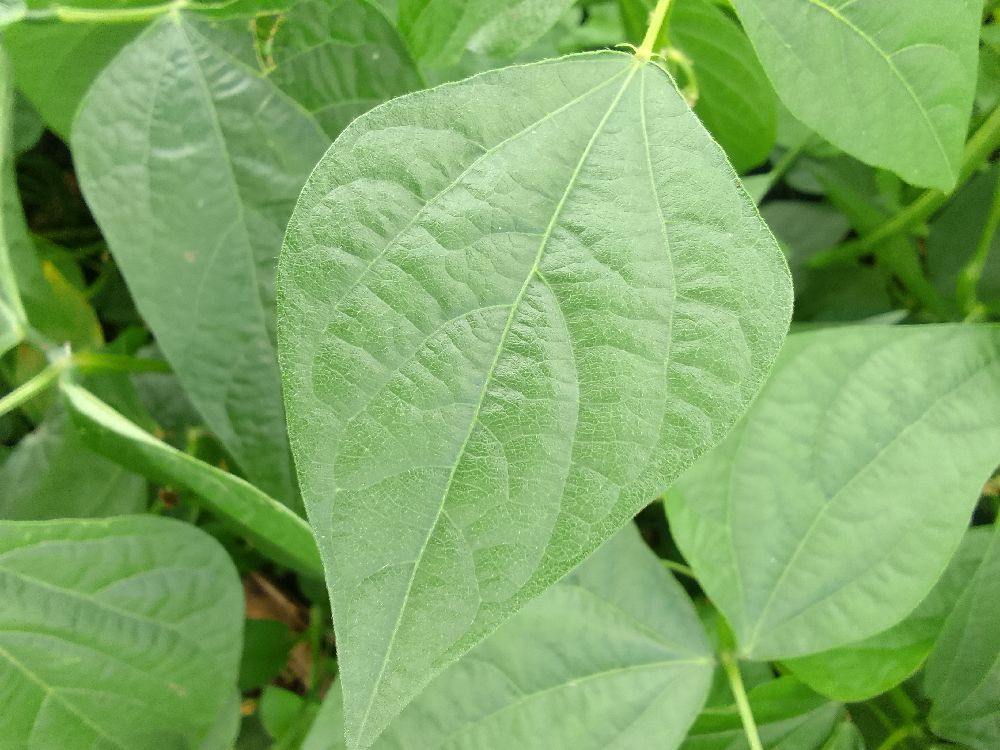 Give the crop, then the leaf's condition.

common bean, healthy
